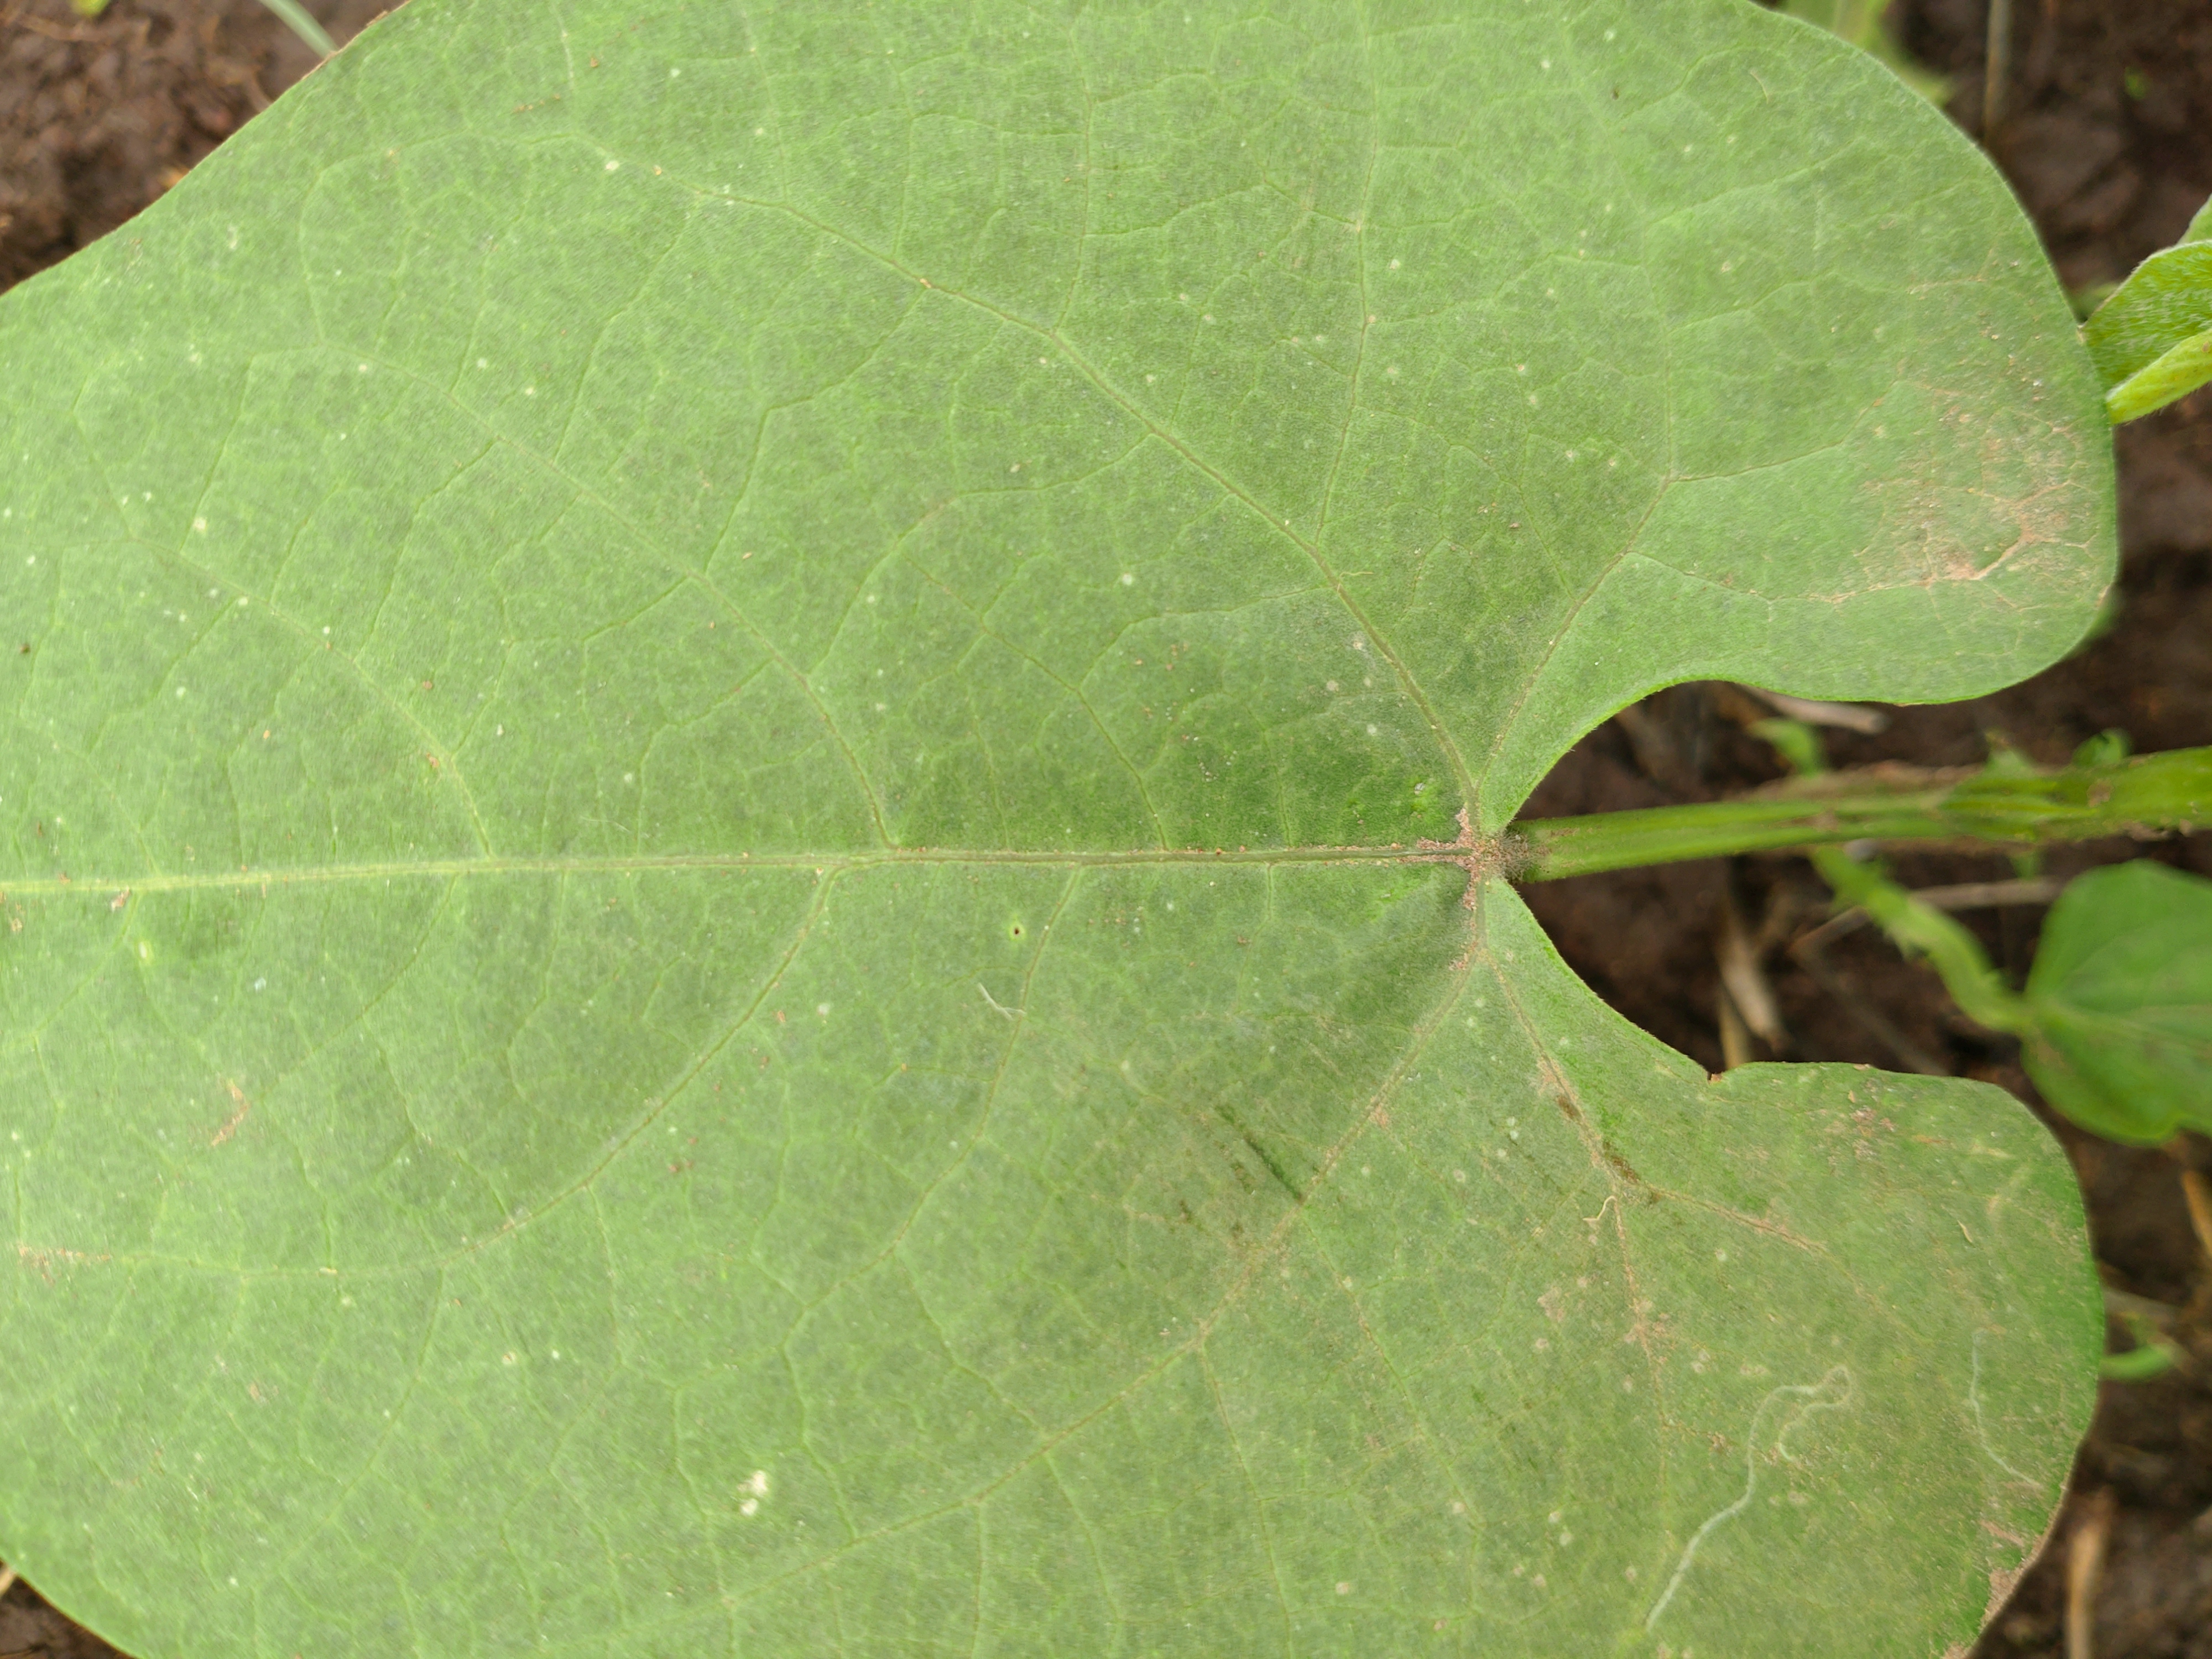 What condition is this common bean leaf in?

healthy
